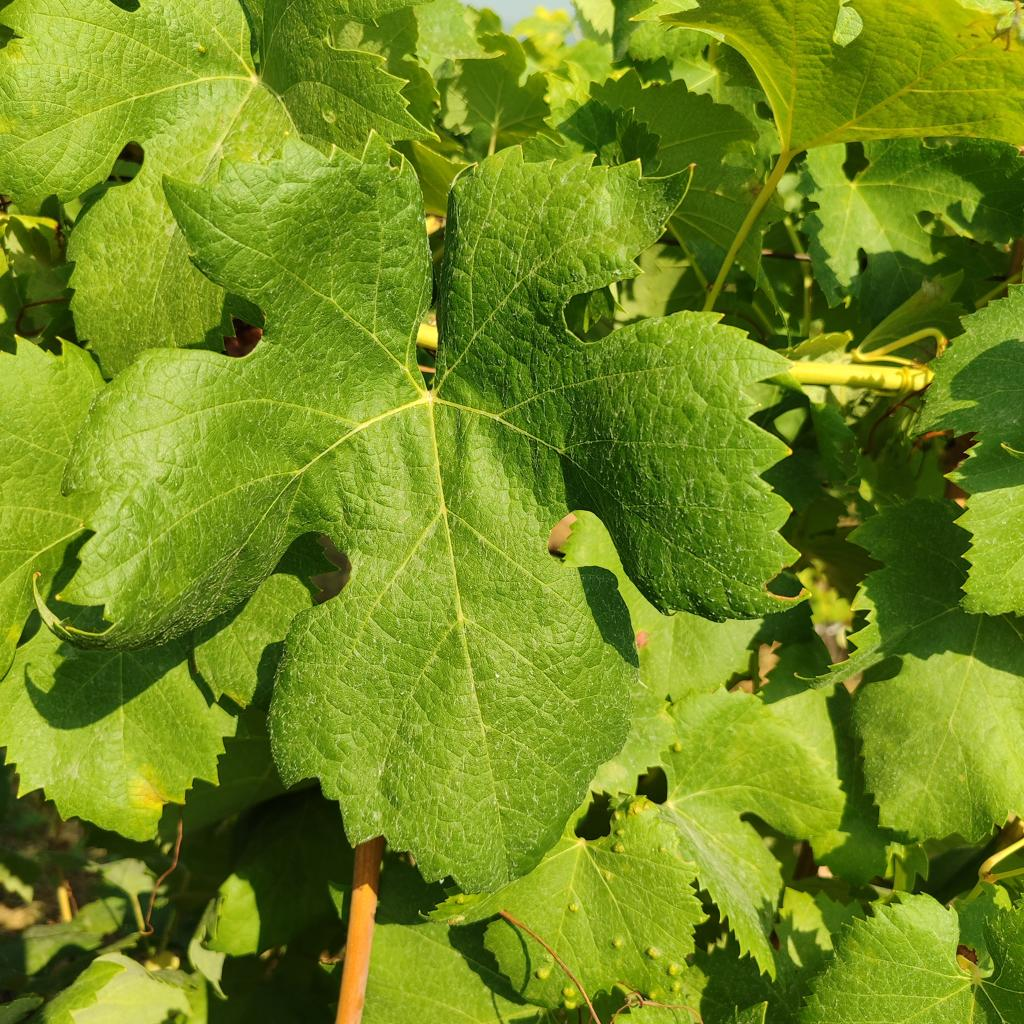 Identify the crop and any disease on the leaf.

grapevine, healthy
